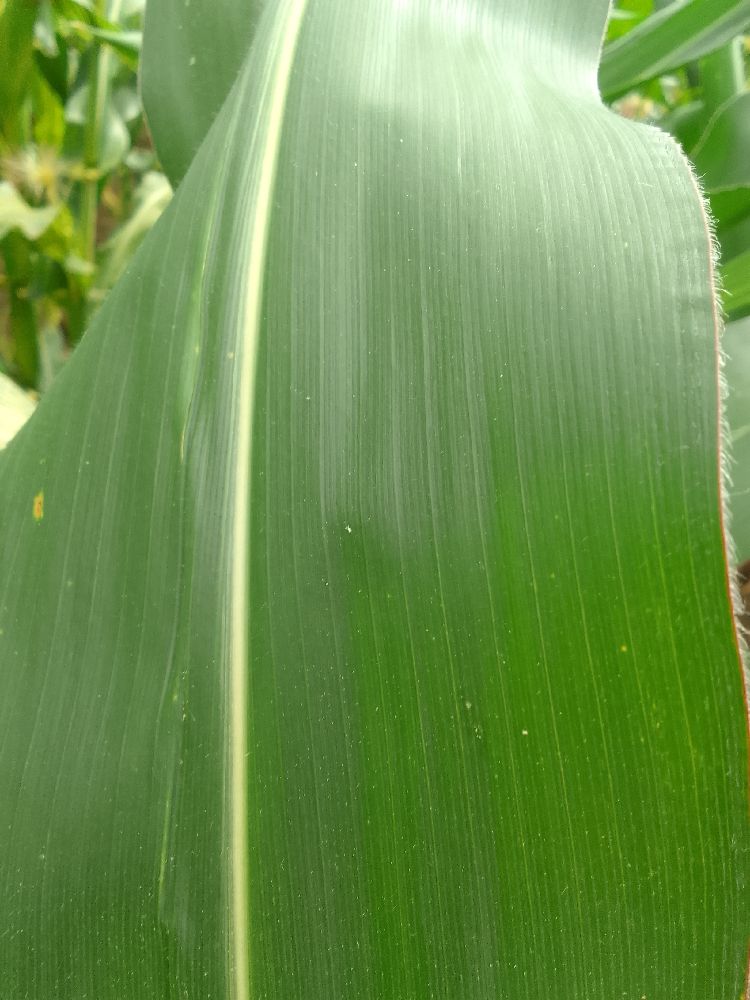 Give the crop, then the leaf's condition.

maize, healthy
